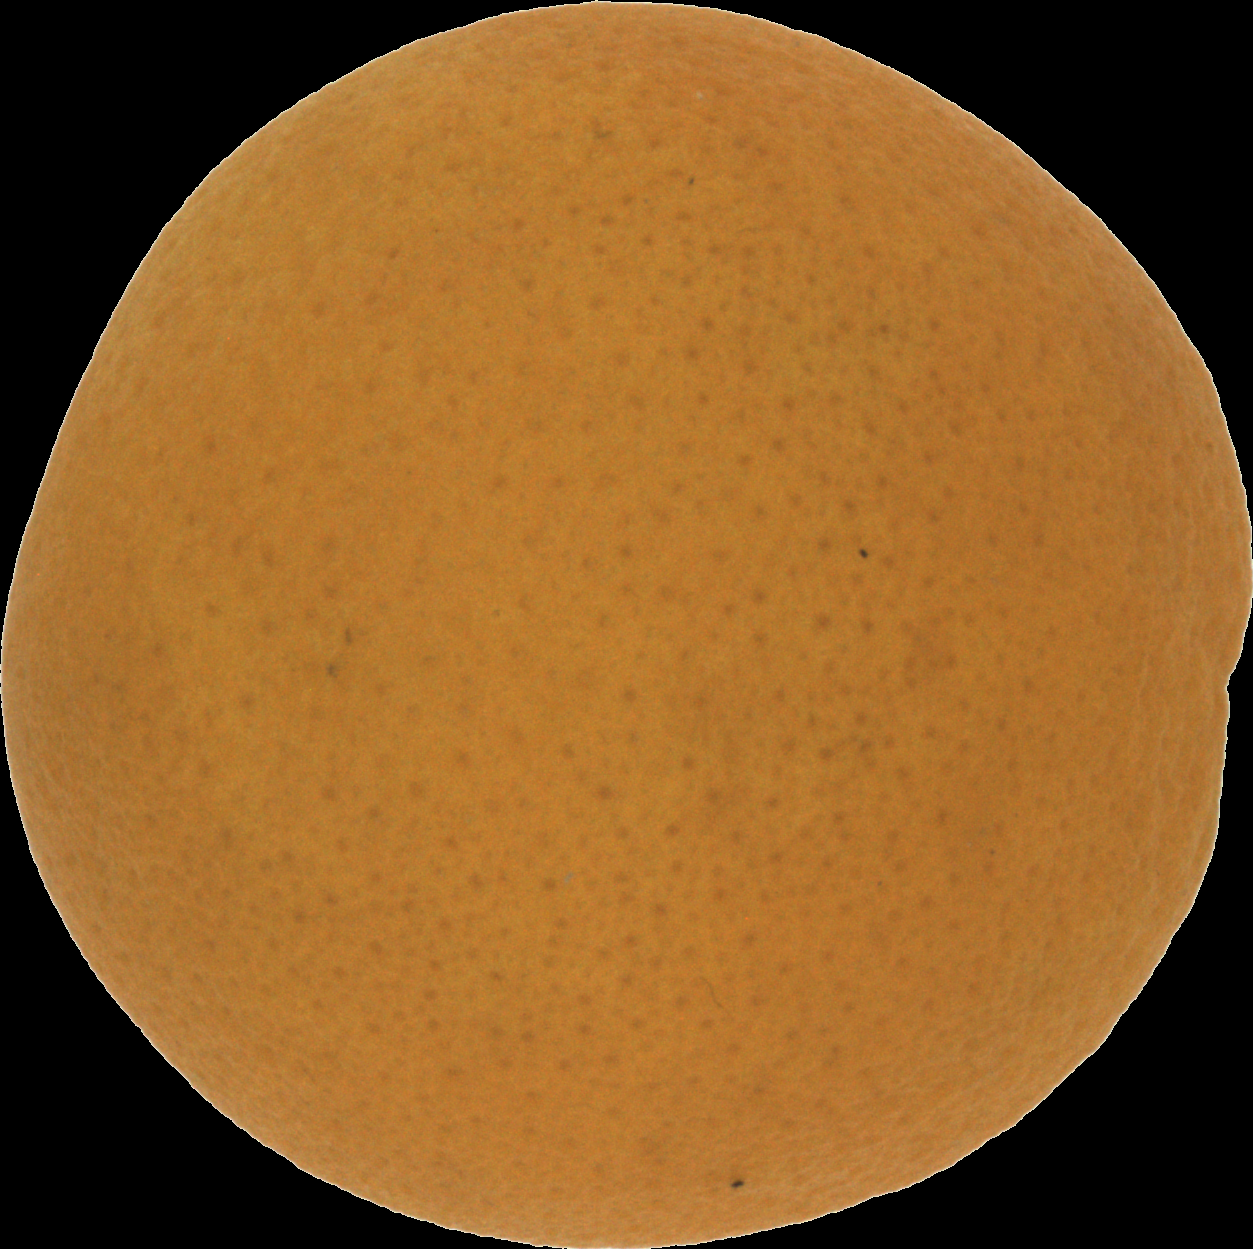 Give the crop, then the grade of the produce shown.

orange, good
